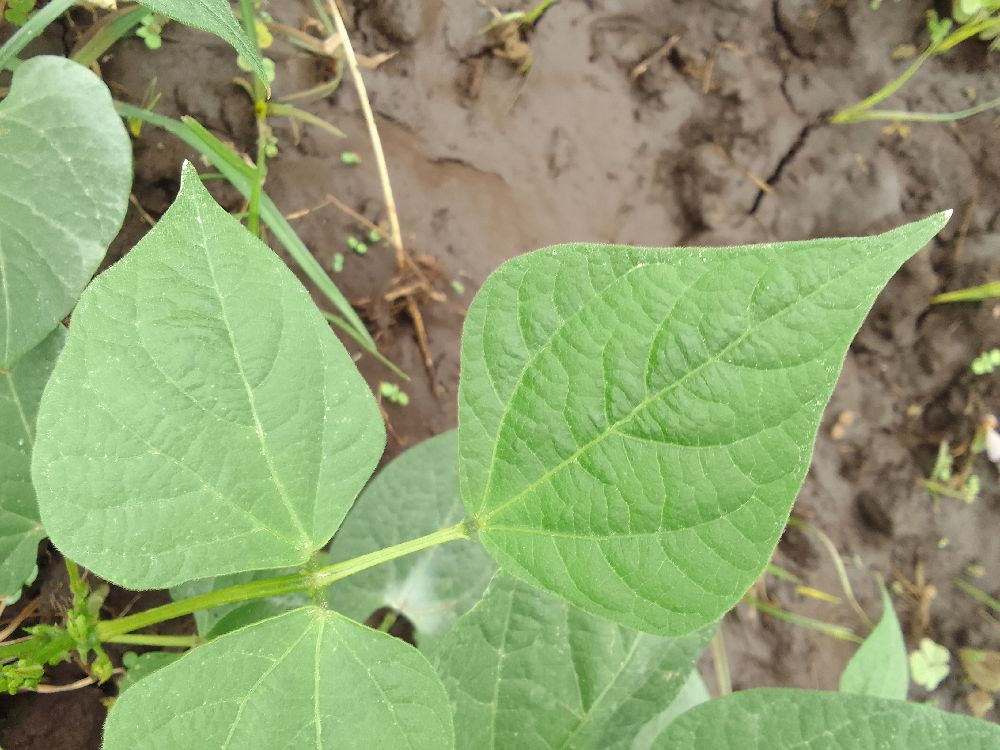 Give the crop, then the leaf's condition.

common bean, healthy
